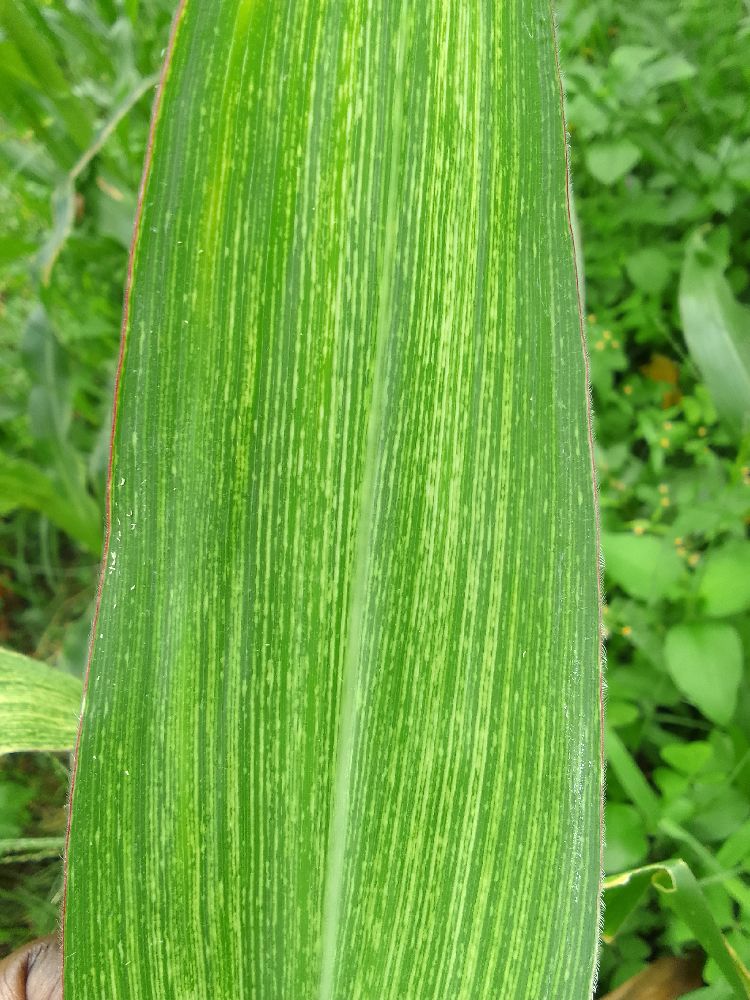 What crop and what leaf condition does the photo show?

maize, maize streak virus
